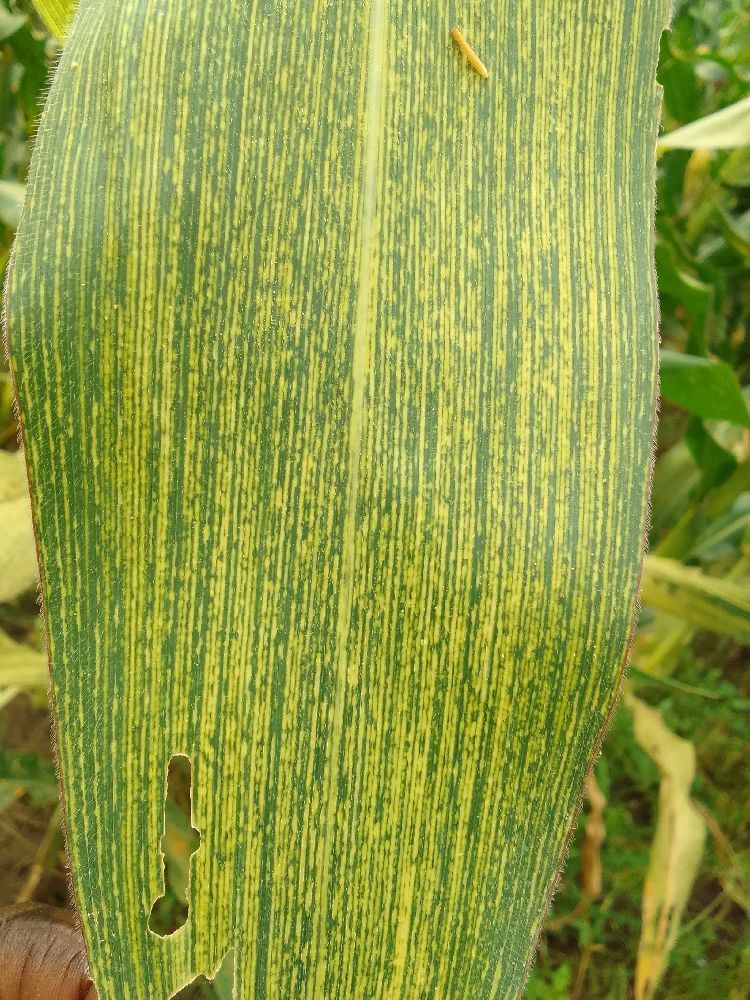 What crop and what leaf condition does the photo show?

maize, maize streak virus
